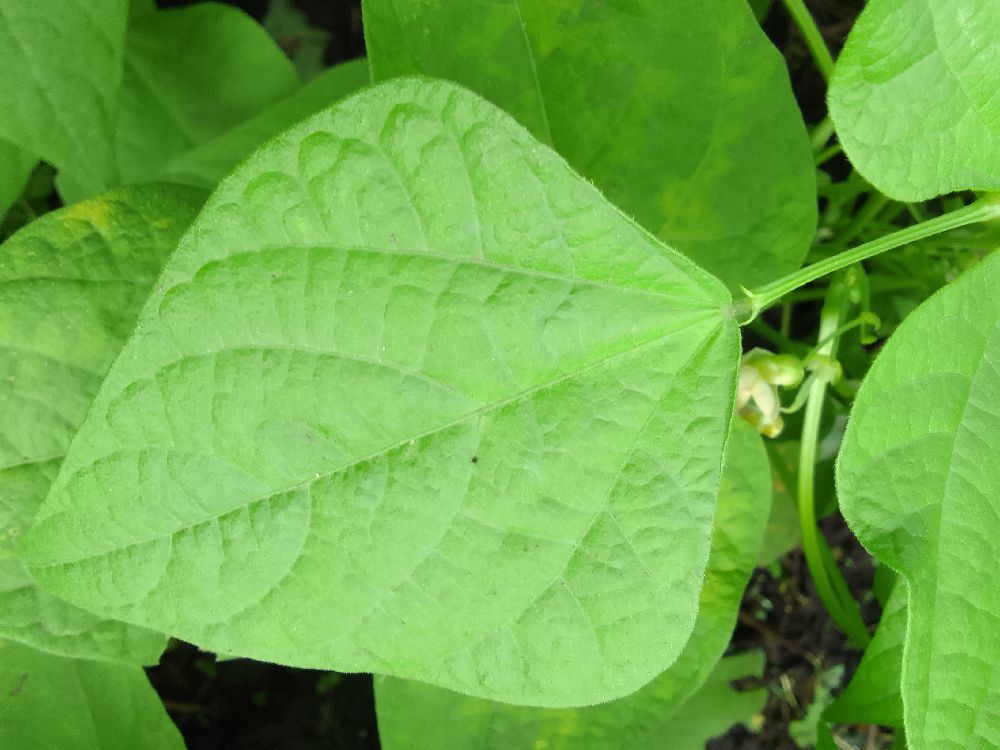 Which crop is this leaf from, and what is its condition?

common bean, healthy
